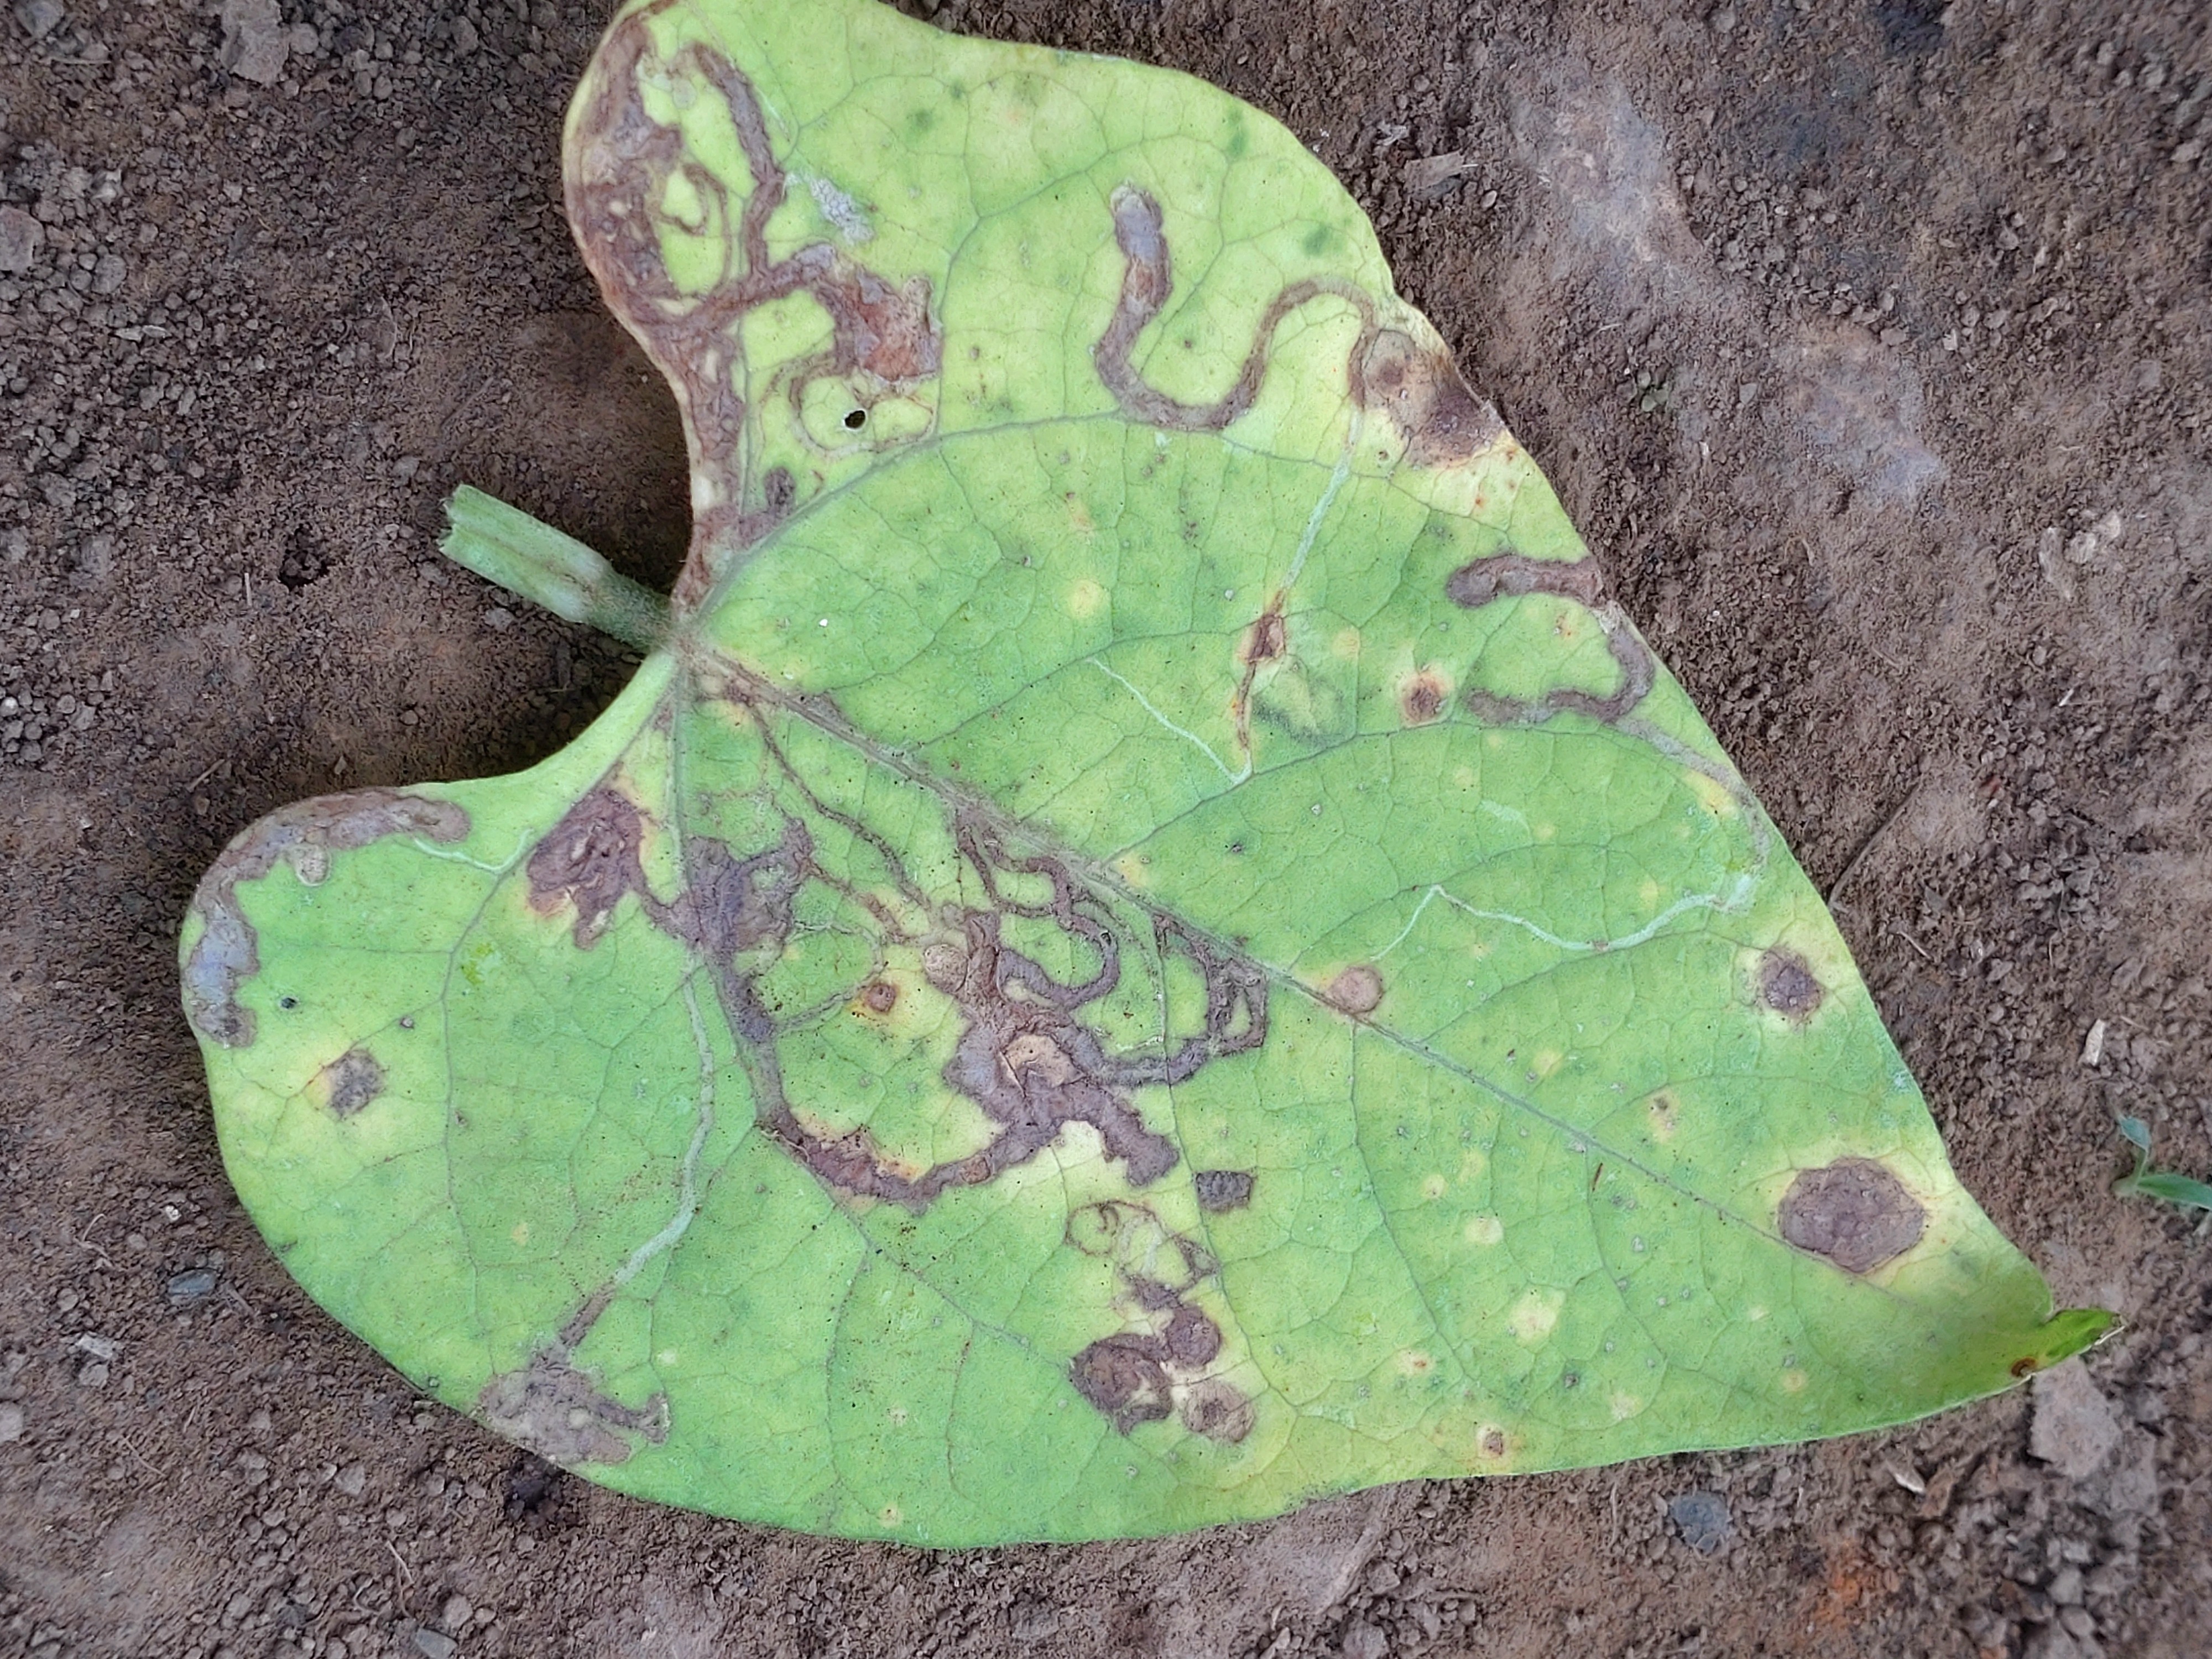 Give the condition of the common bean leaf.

anthracnose
